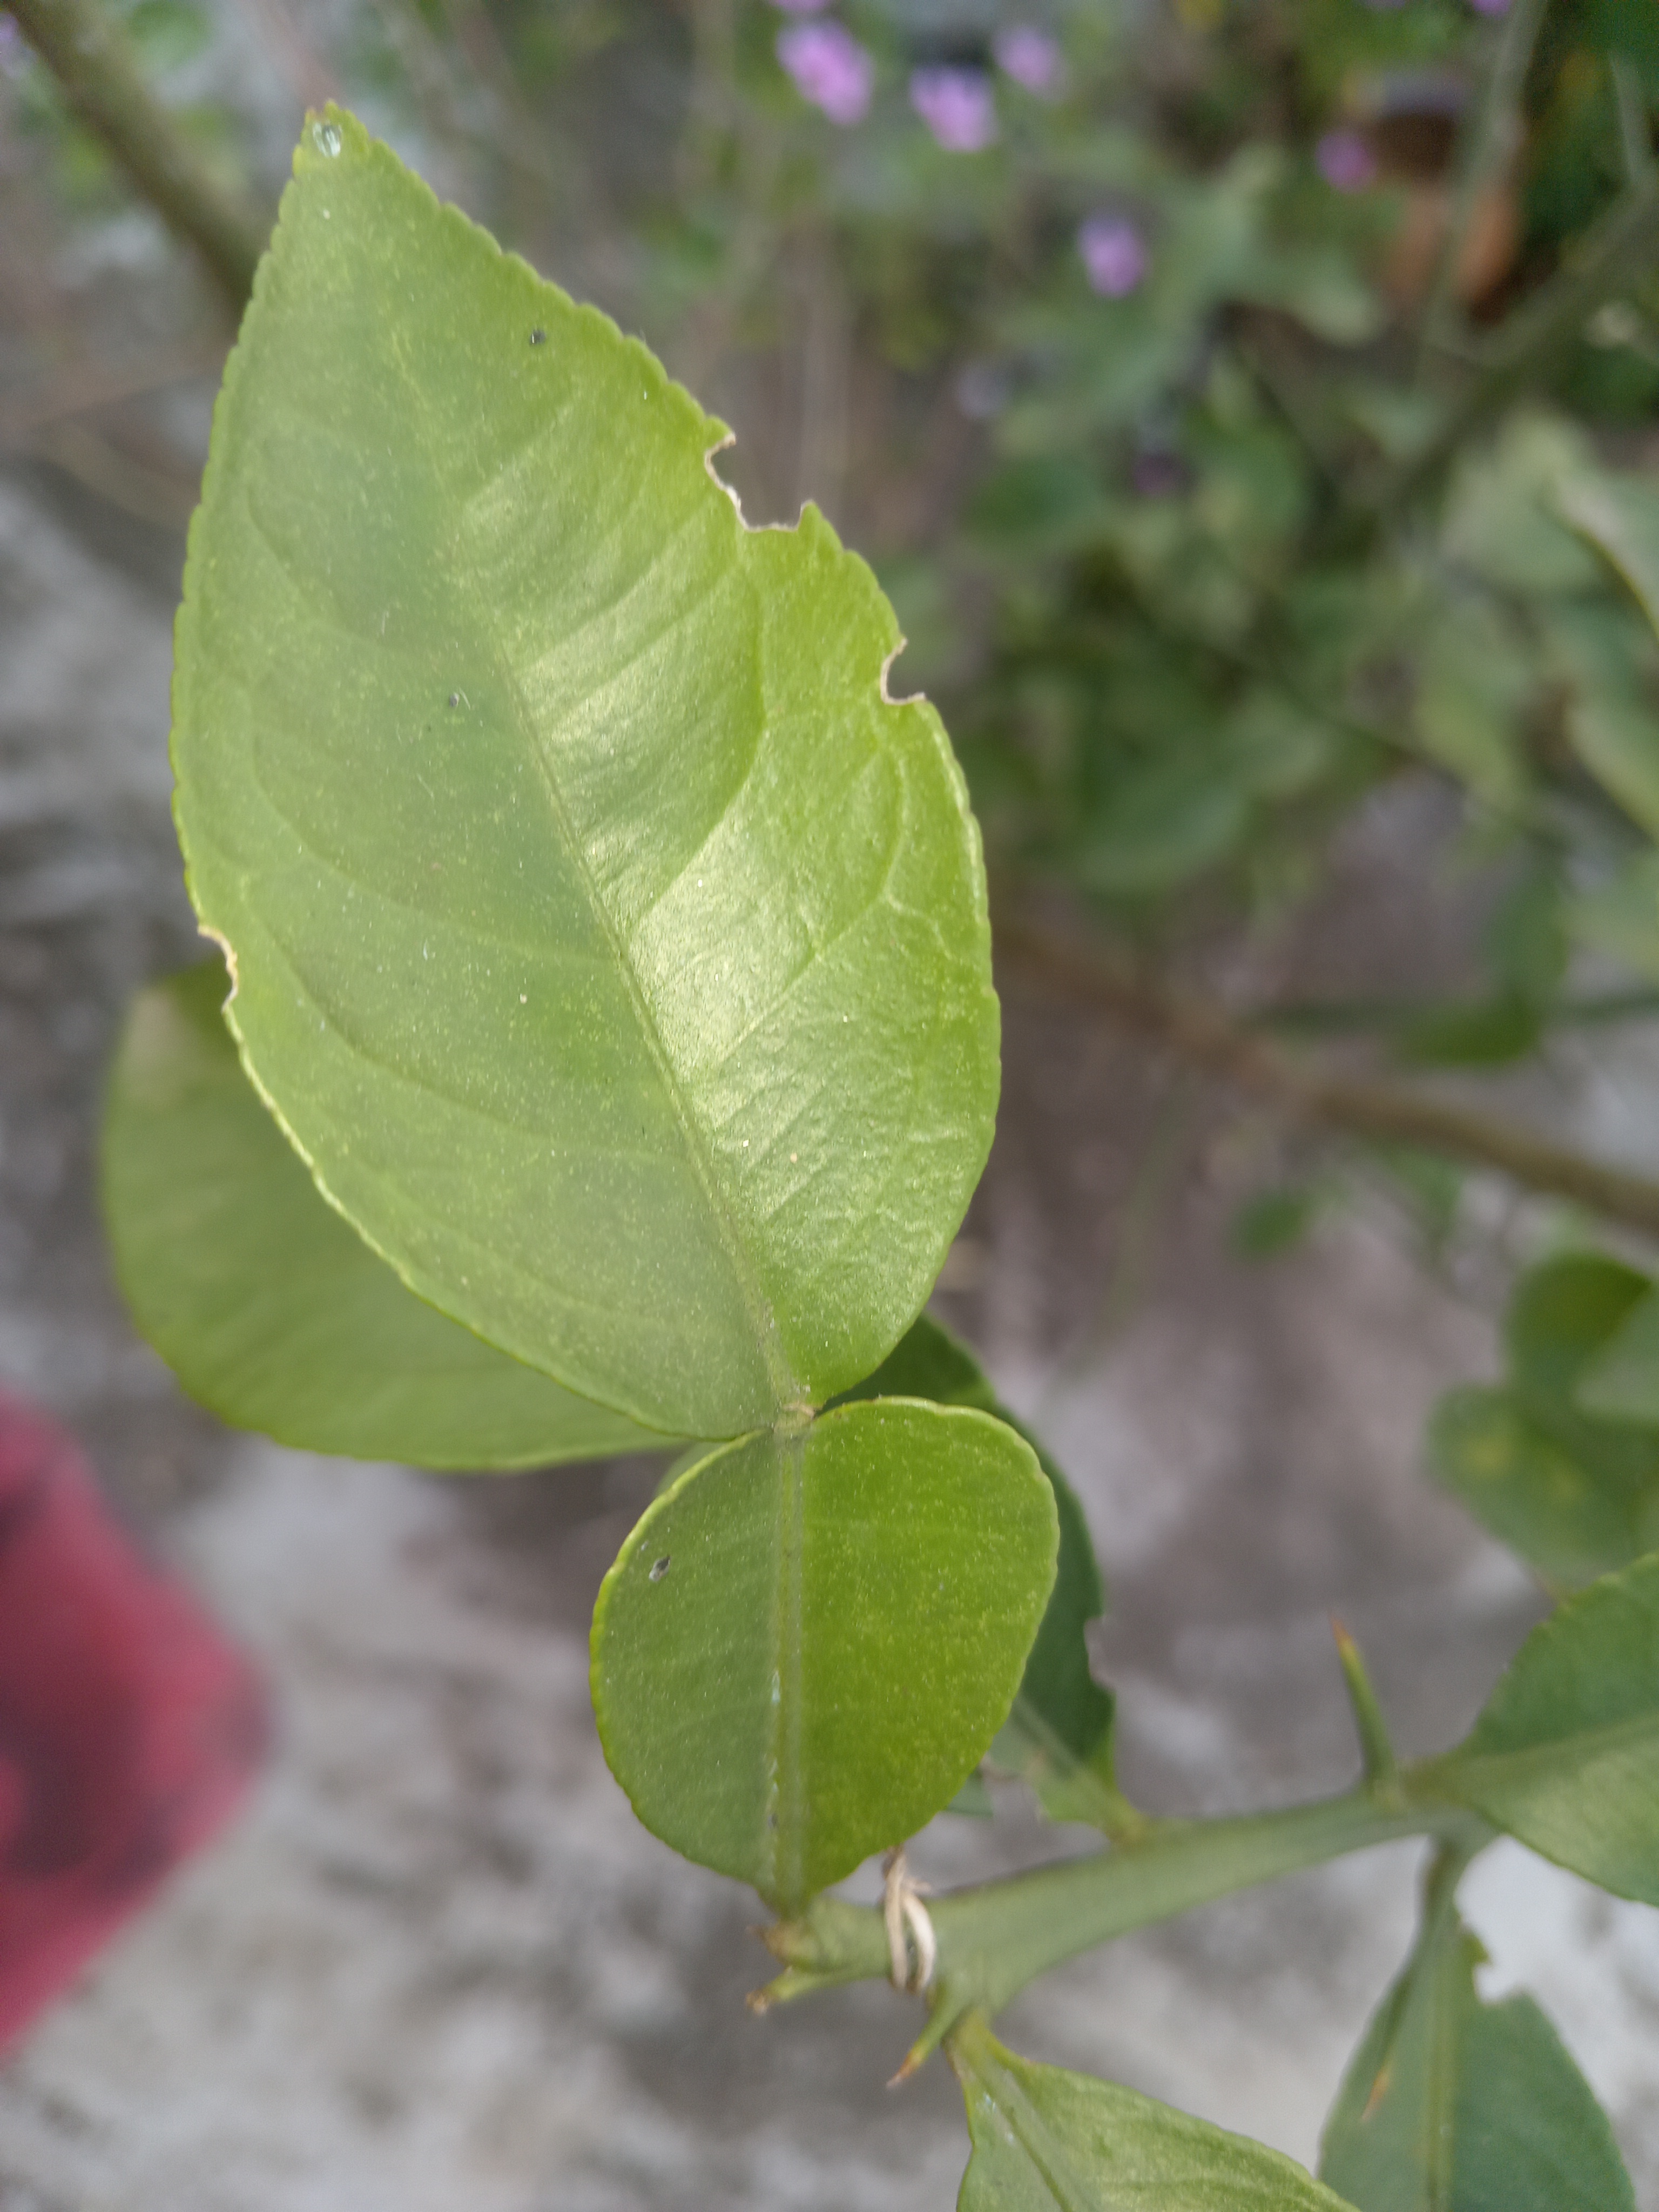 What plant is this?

lemon
